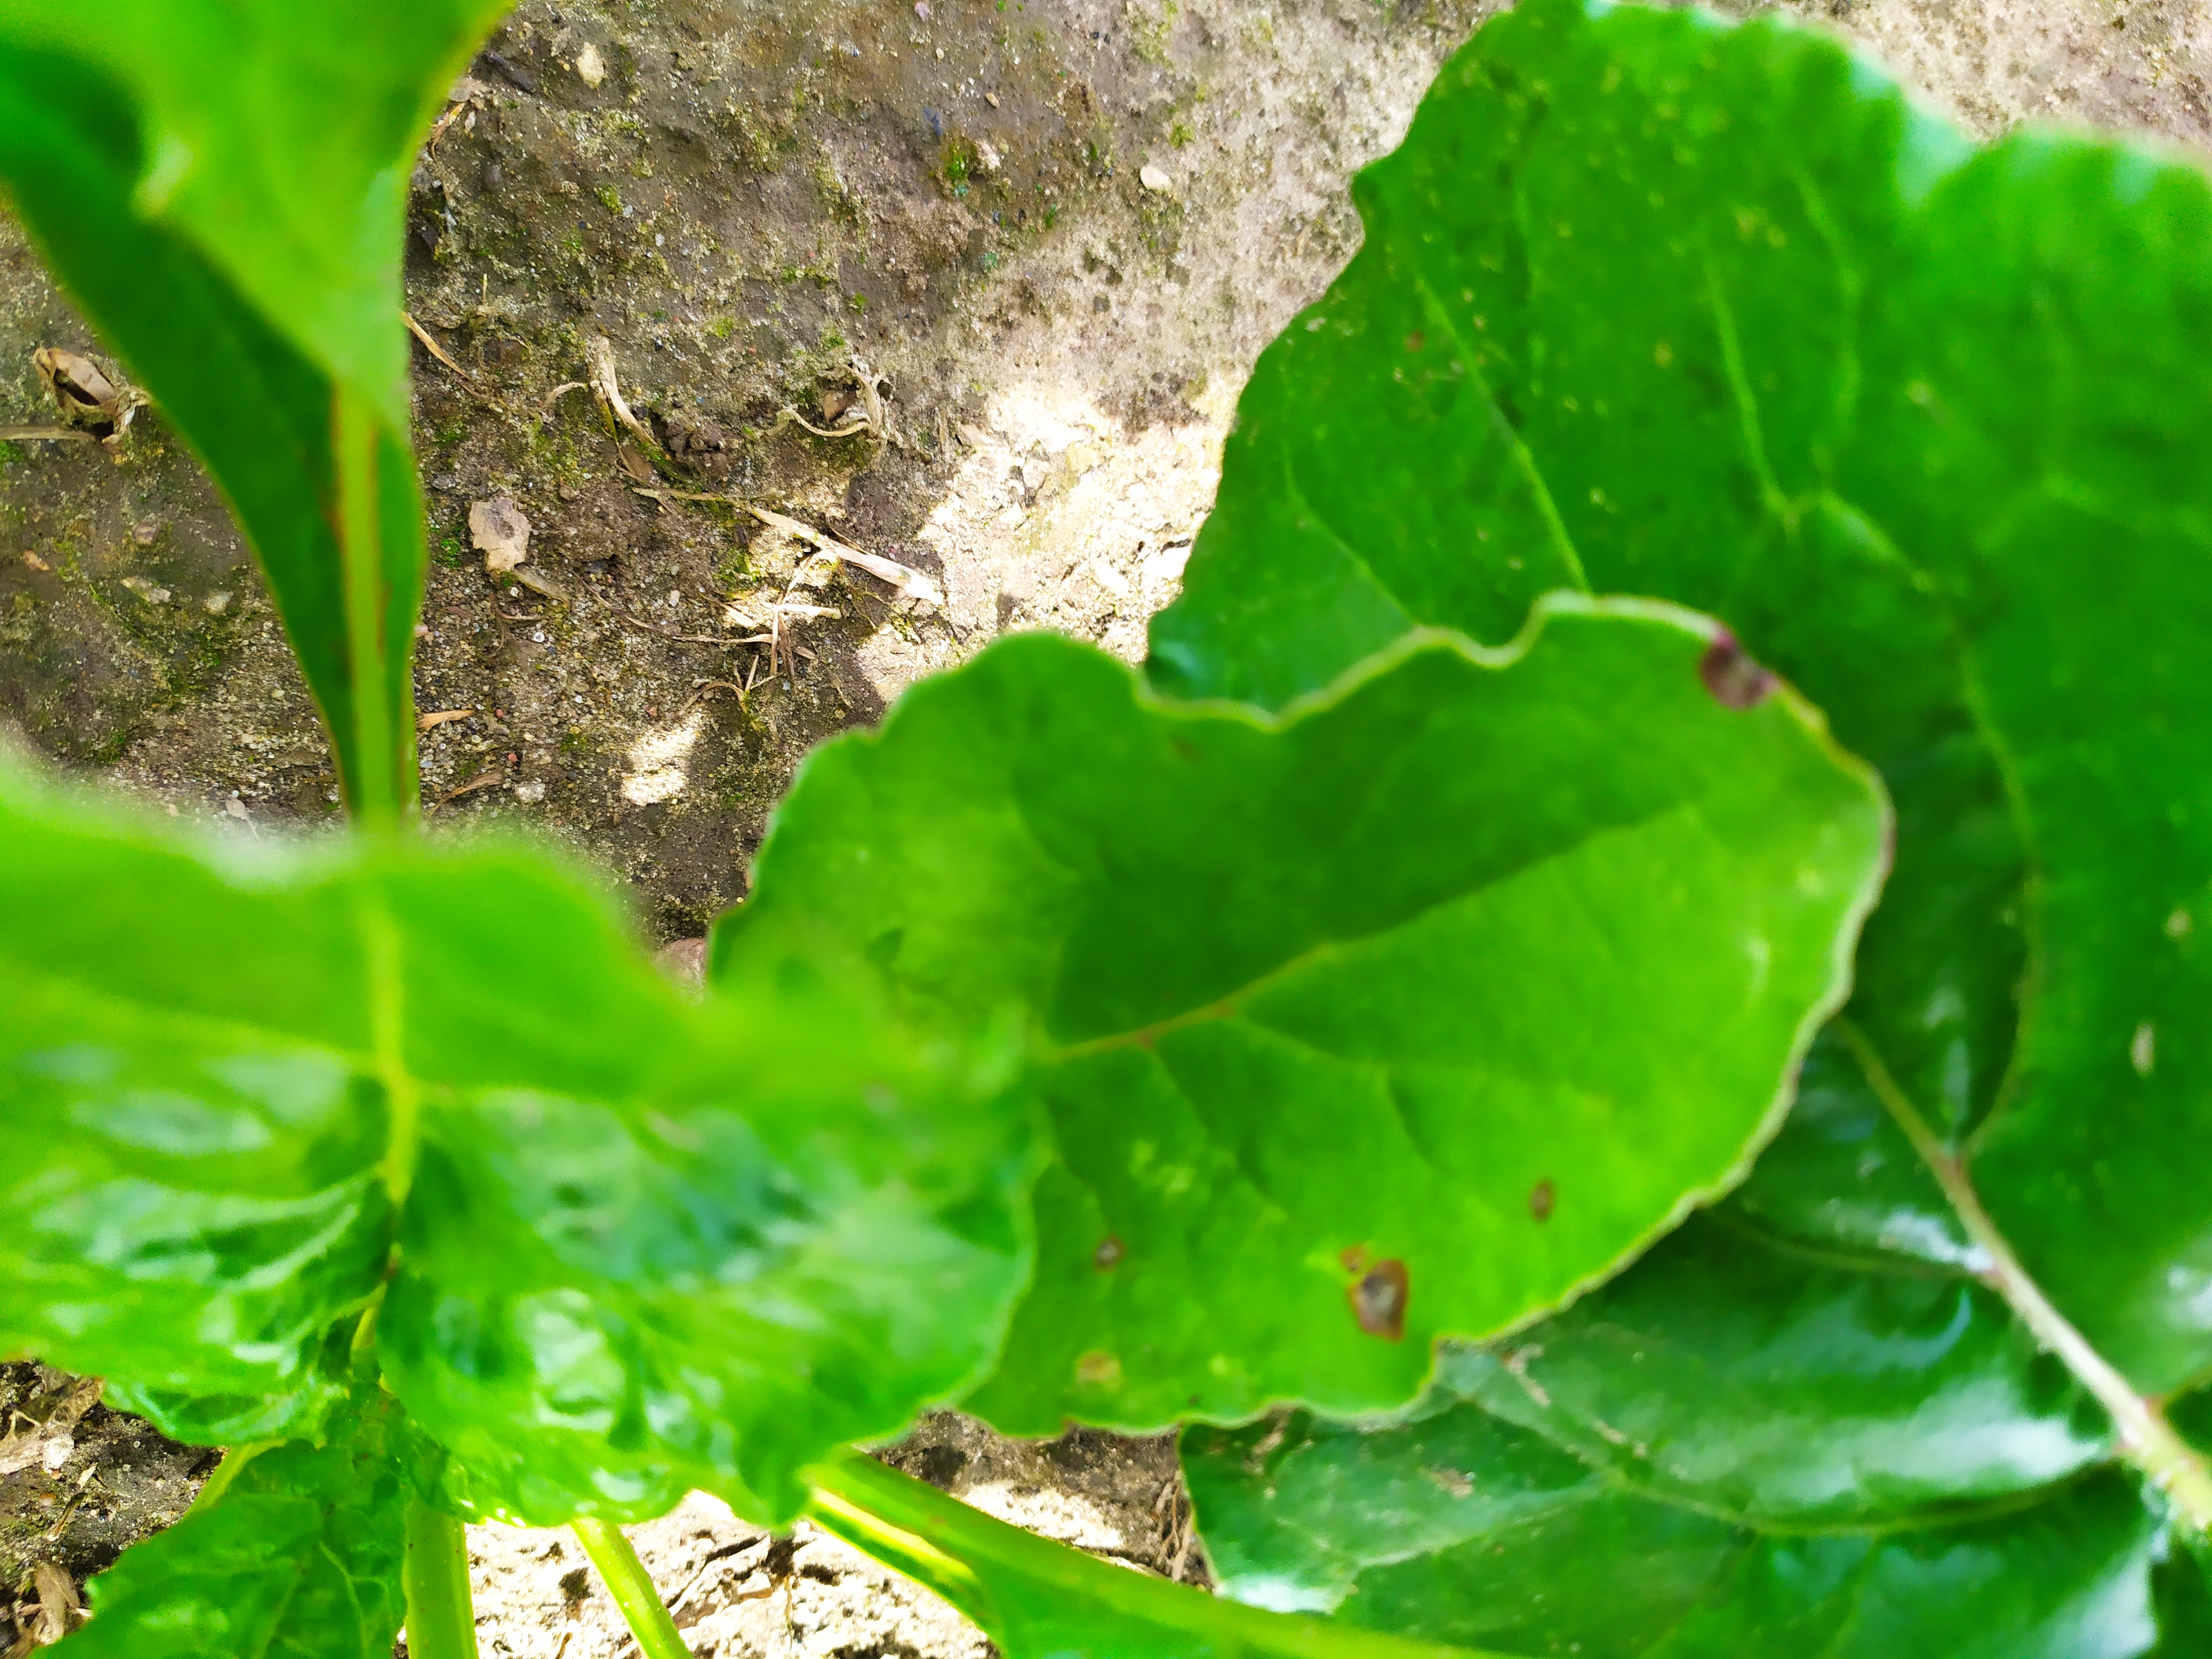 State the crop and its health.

beet, cercospora
